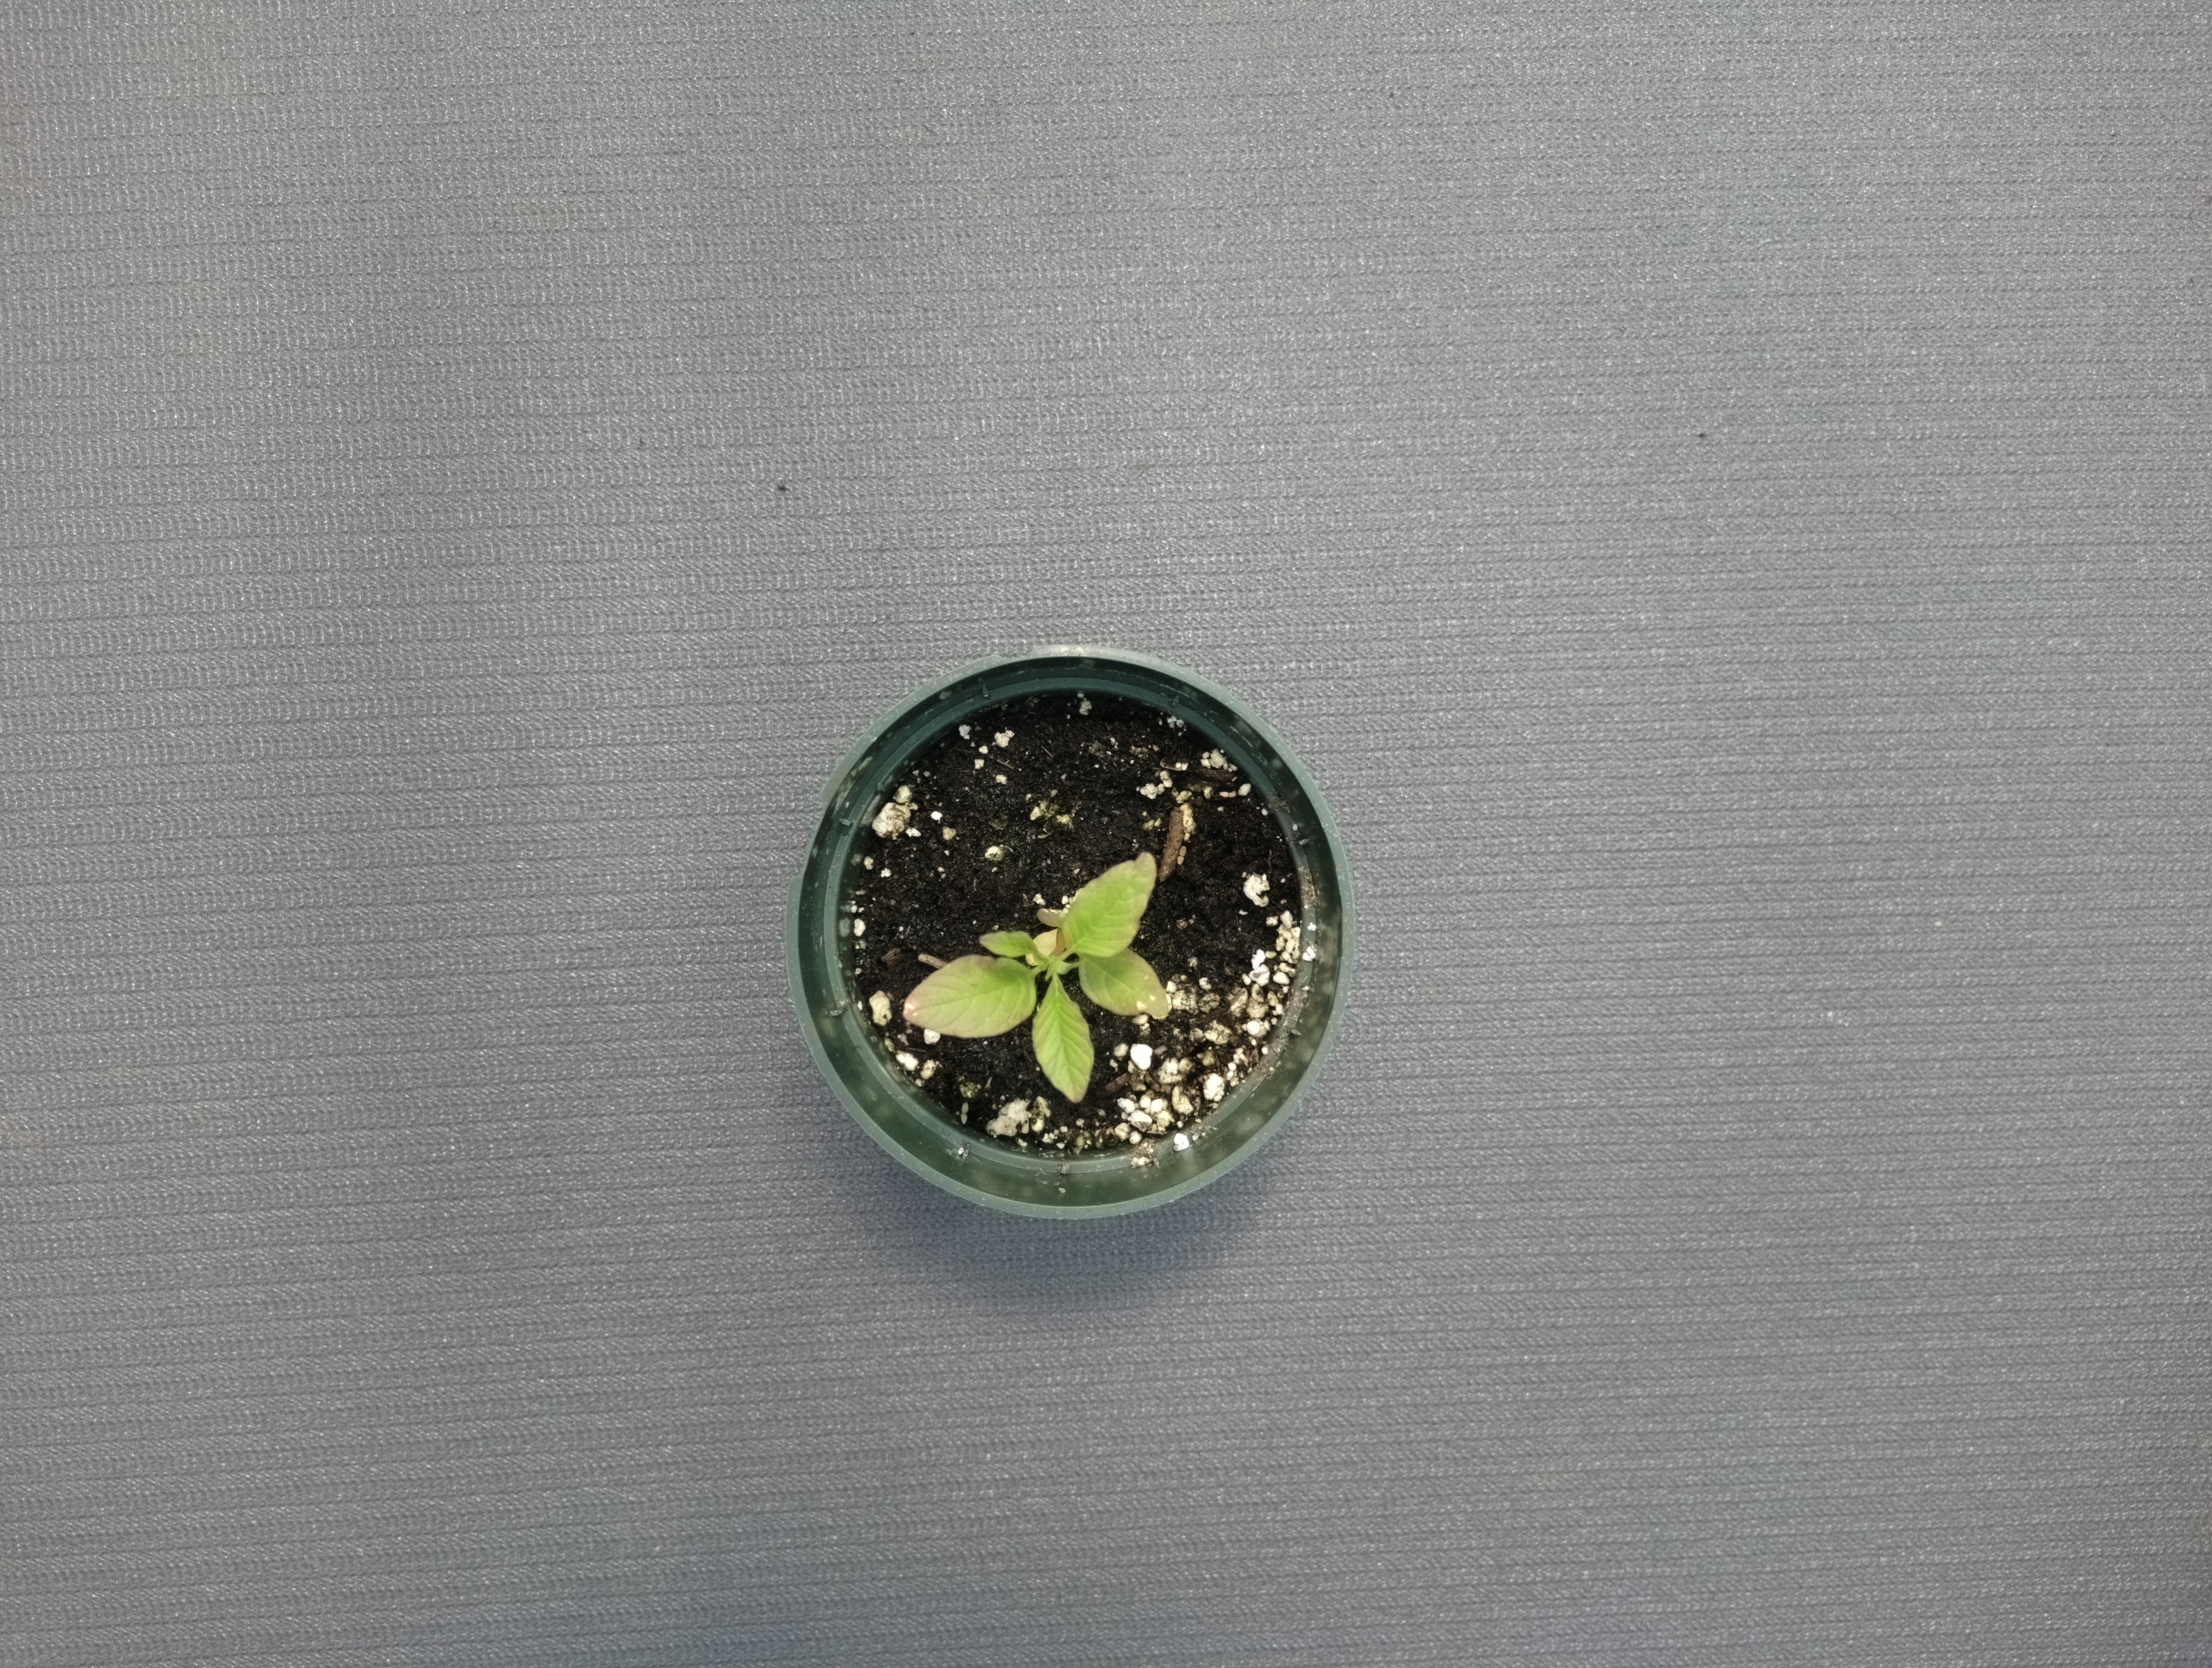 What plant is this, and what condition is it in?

waterhemp, healthy untreated
